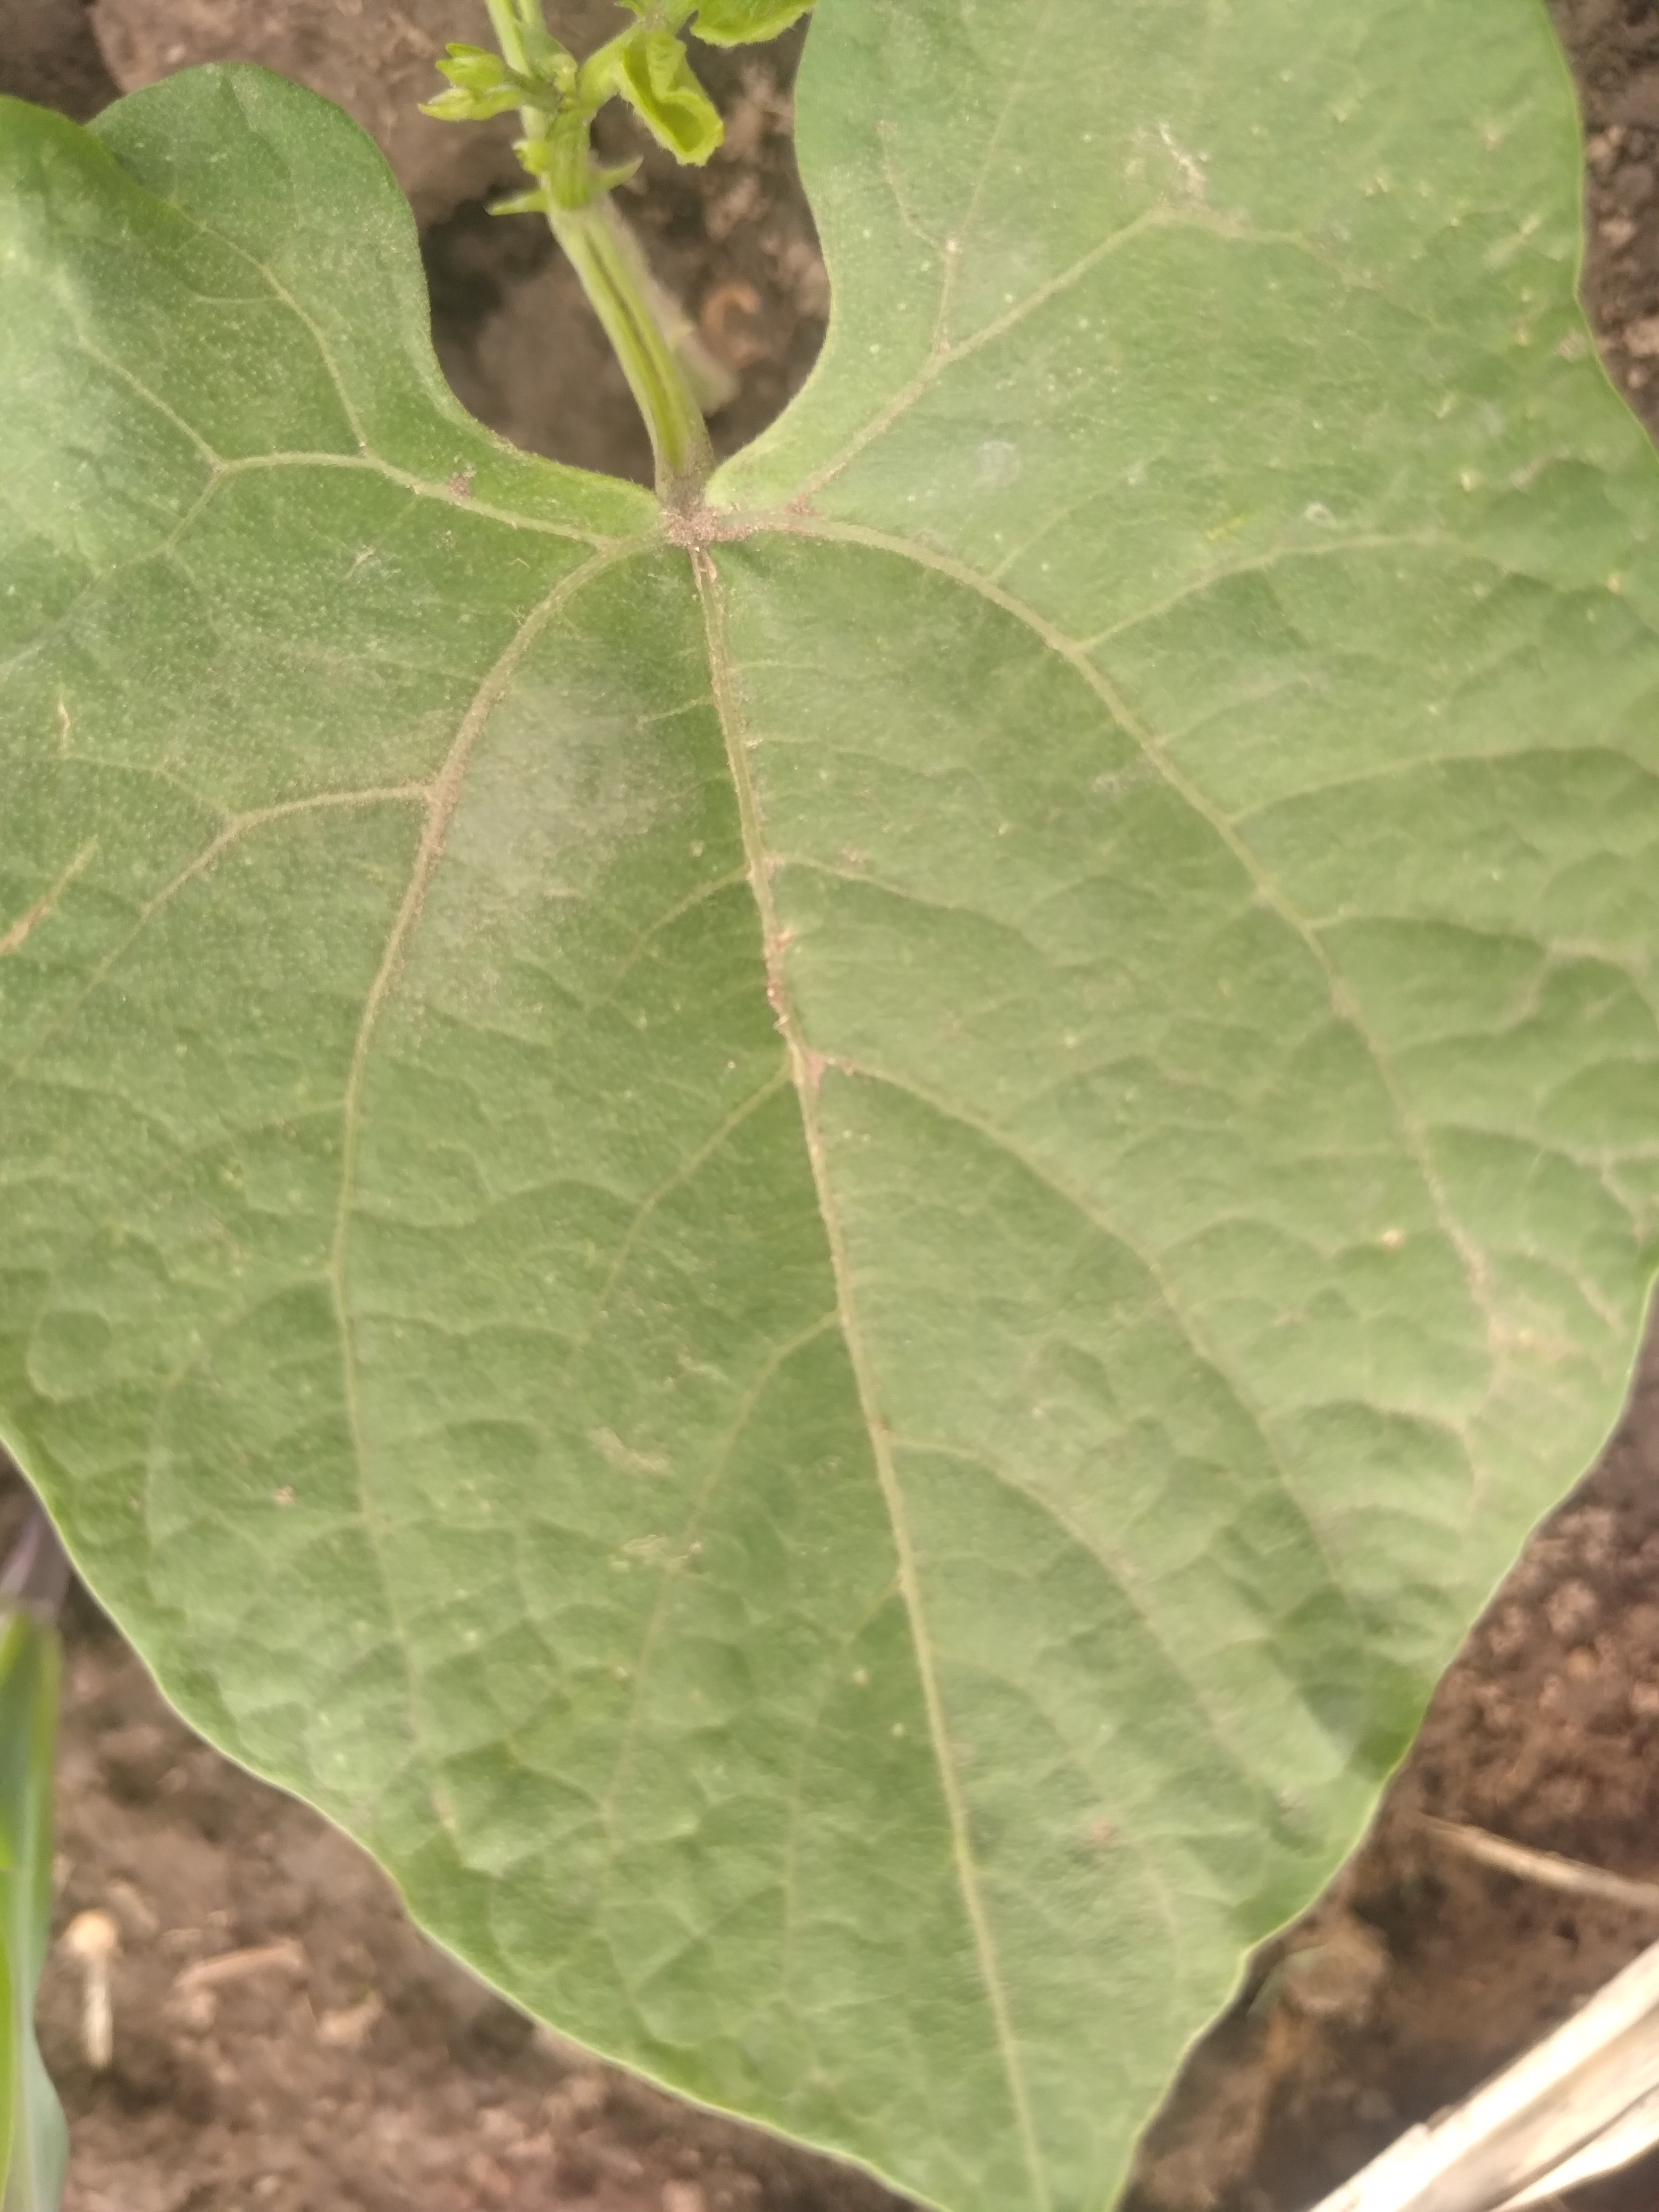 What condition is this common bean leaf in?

healthy
